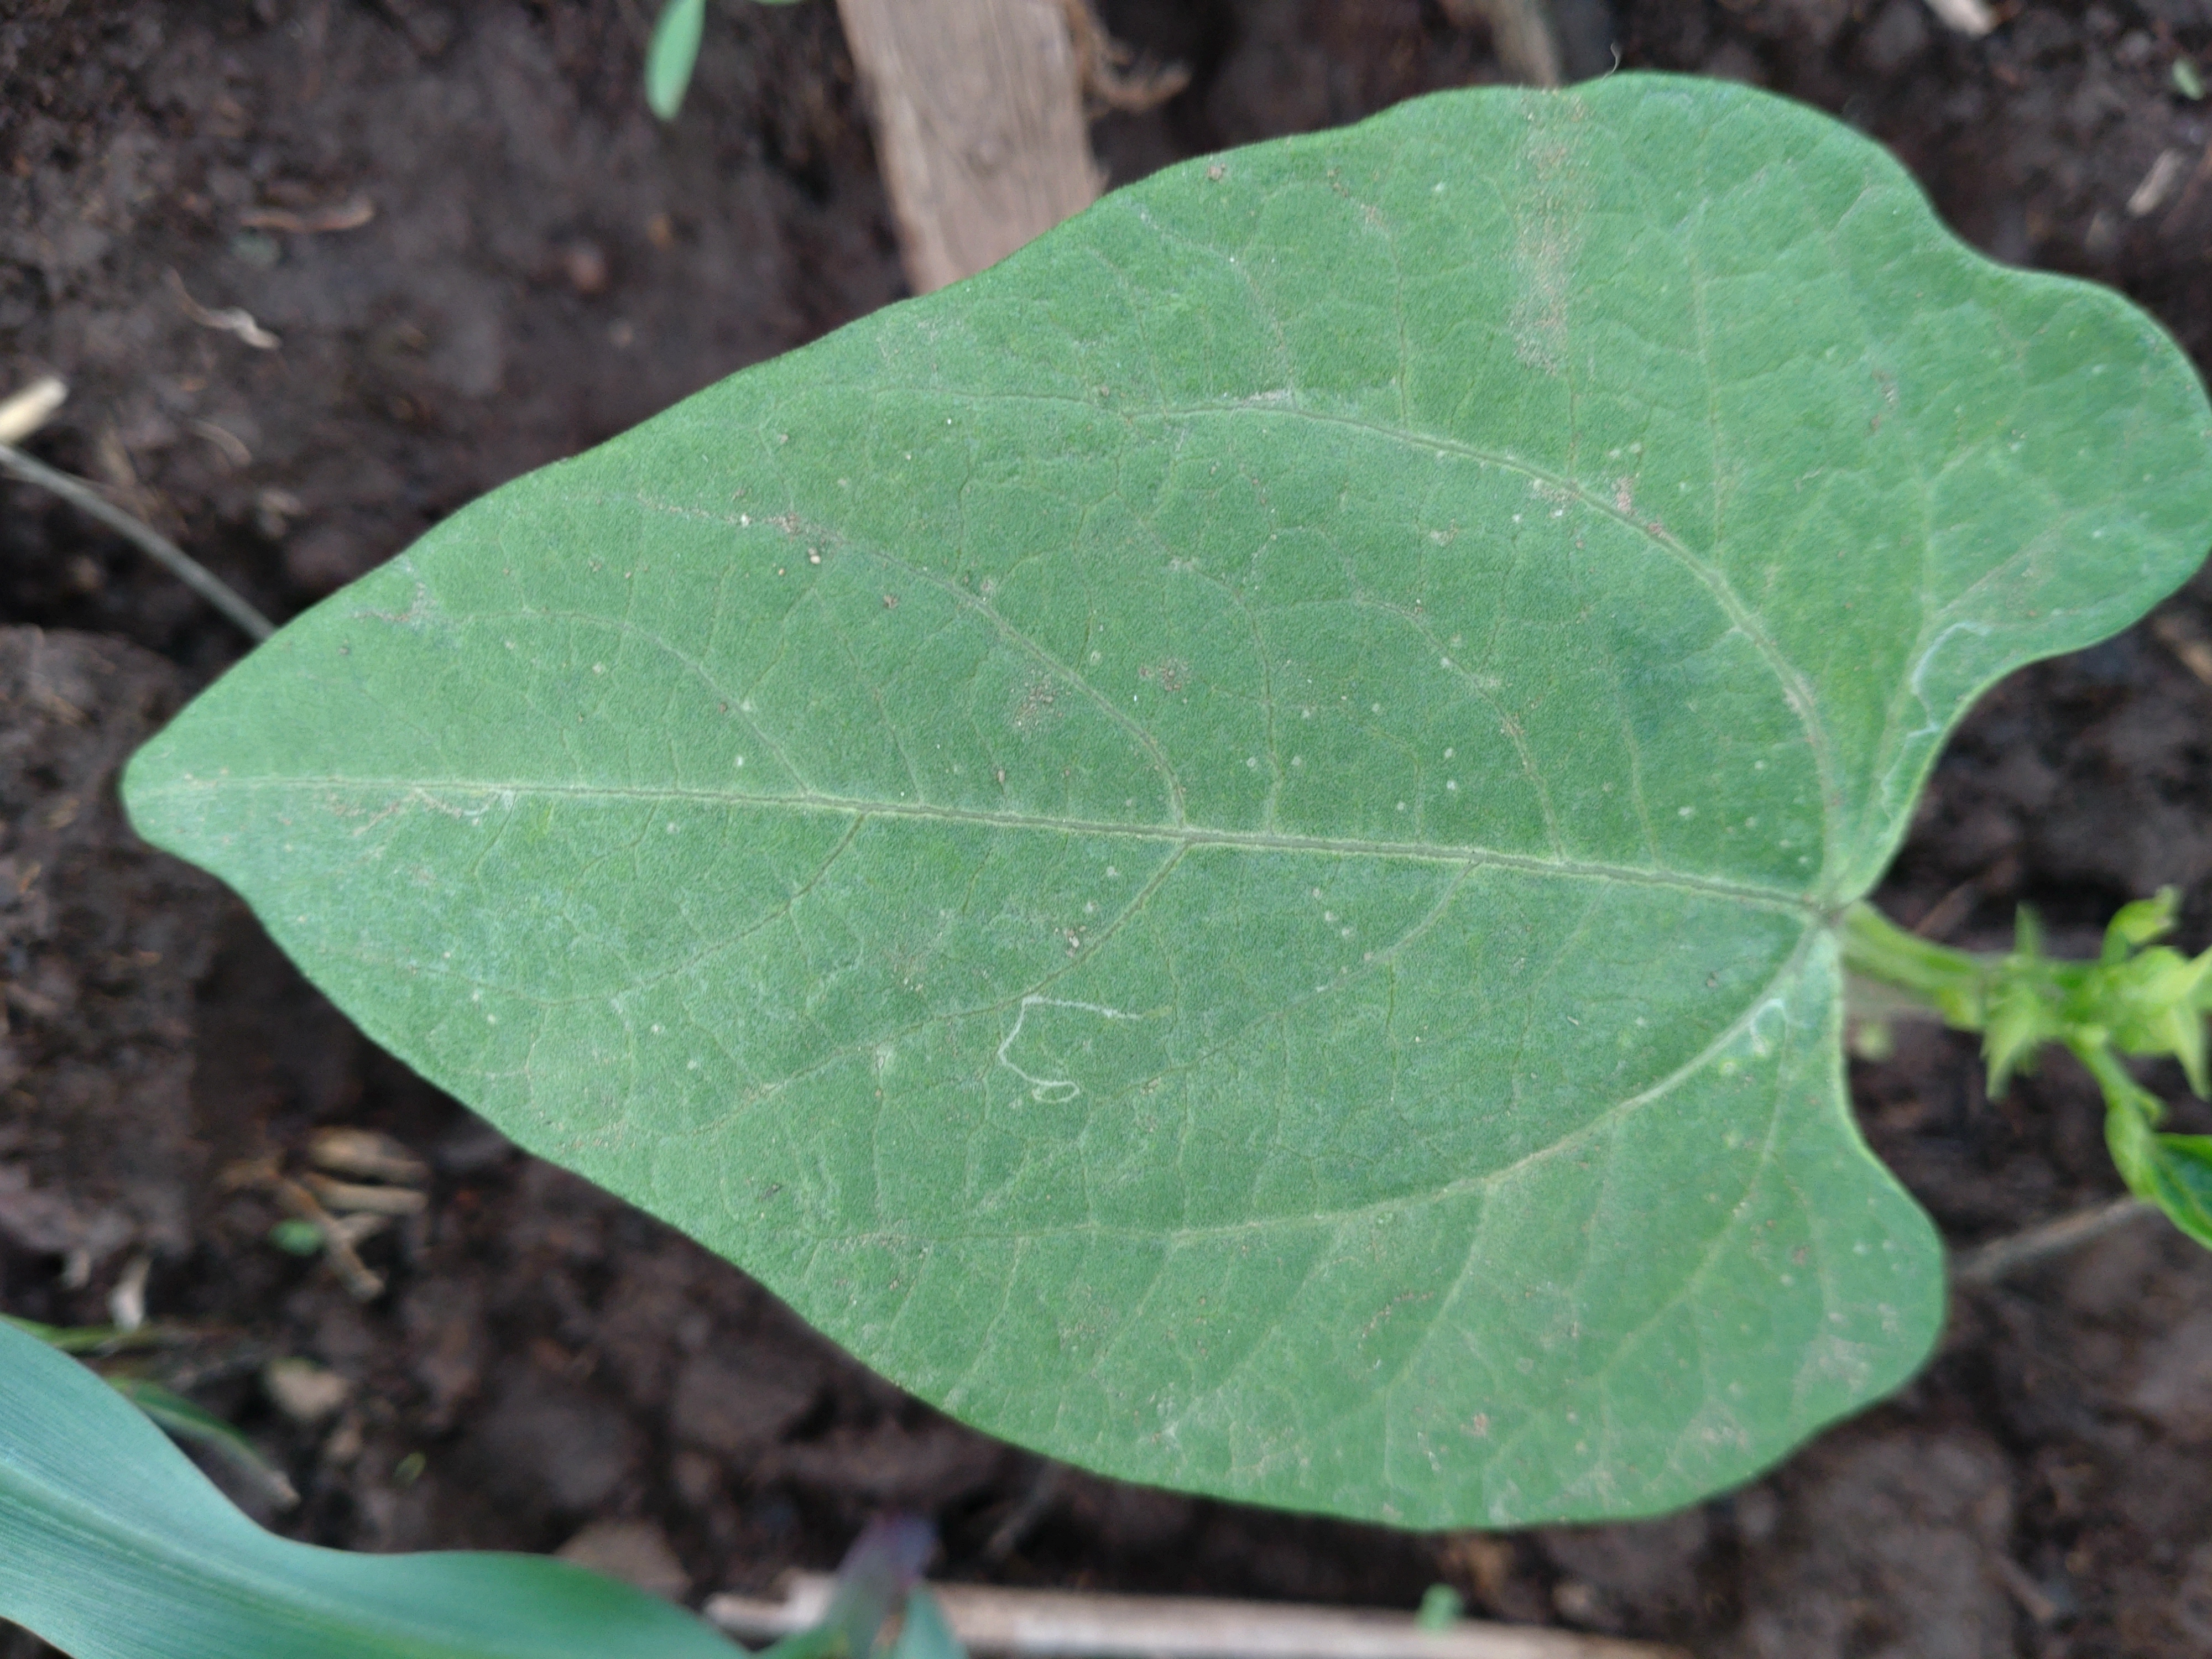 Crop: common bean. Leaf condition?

healthy
